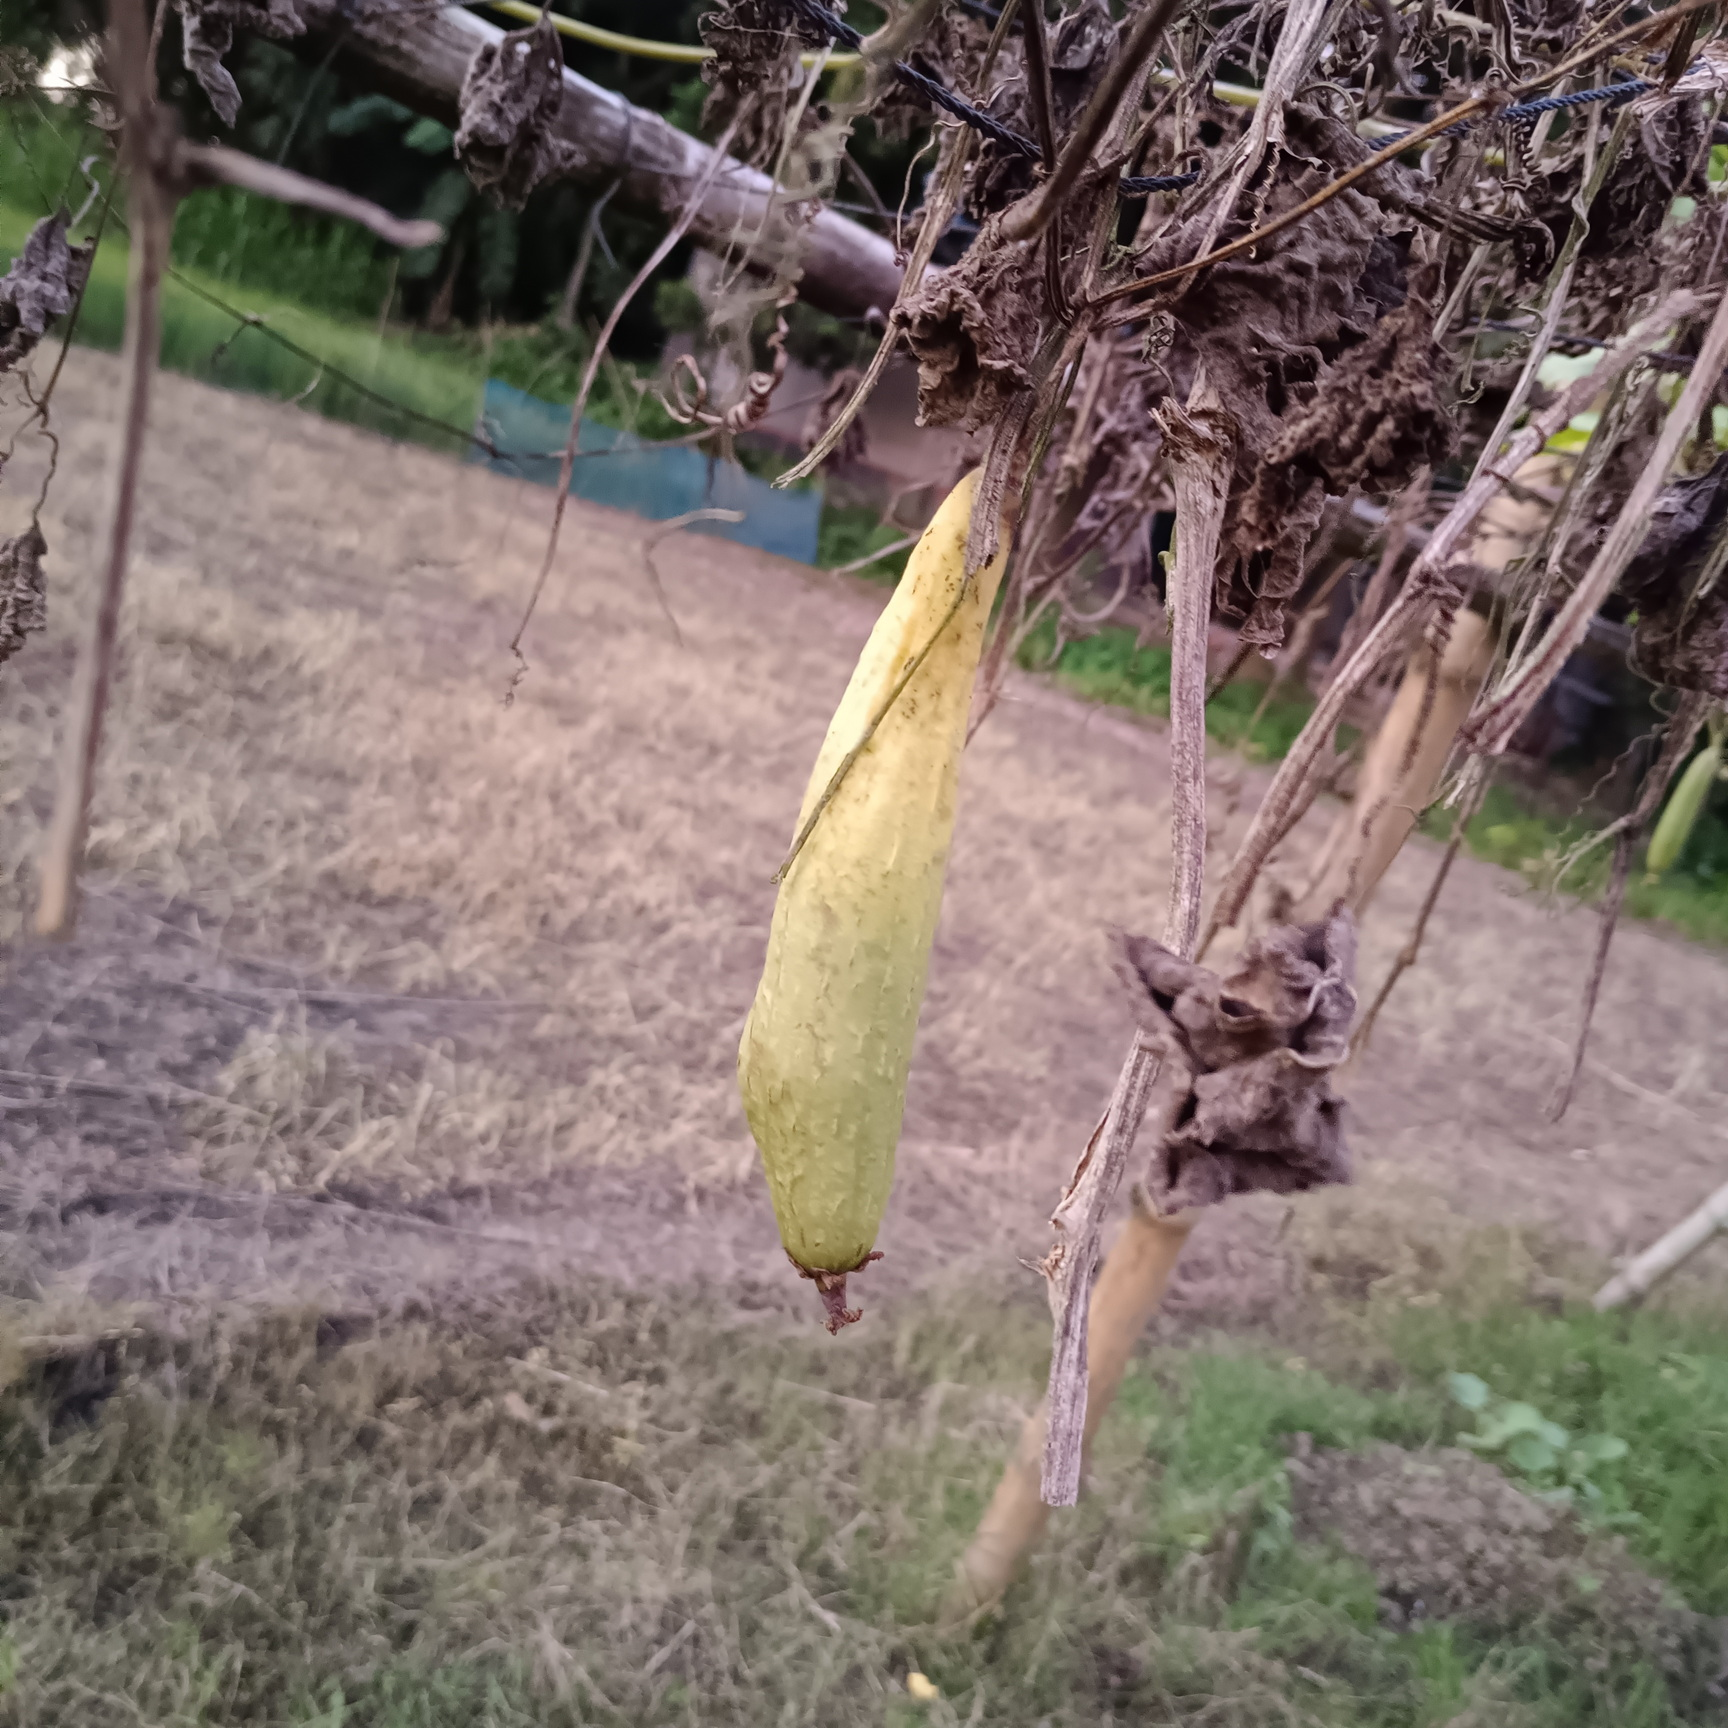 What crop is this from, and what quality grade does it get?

luffa, faulty
